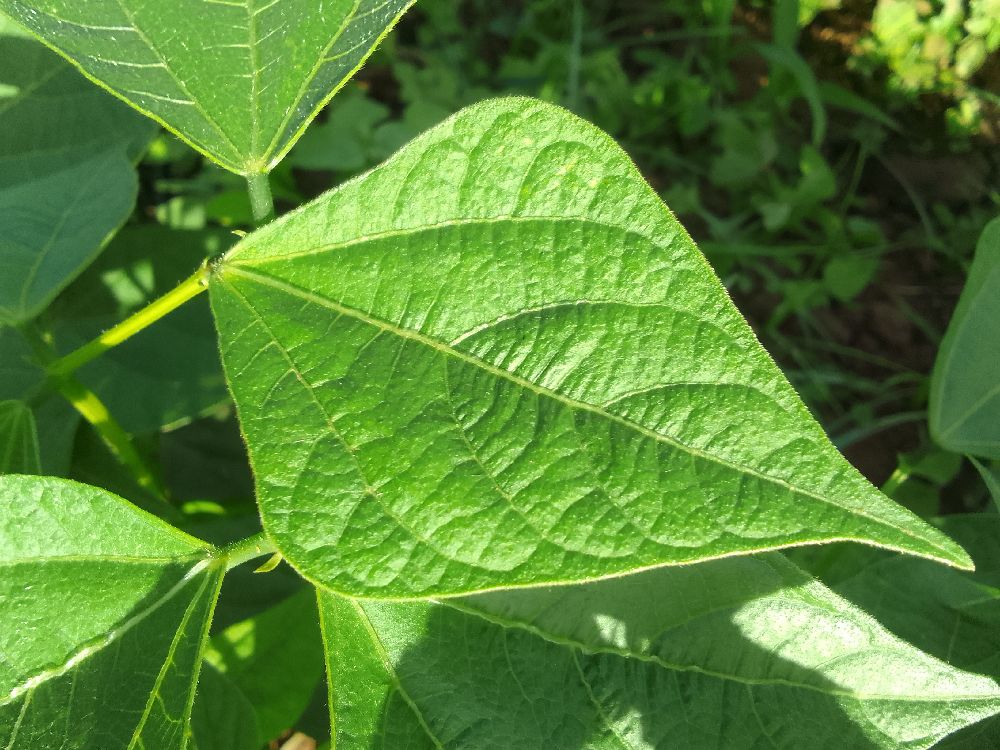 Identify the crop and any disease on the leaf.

common bean, healthy
